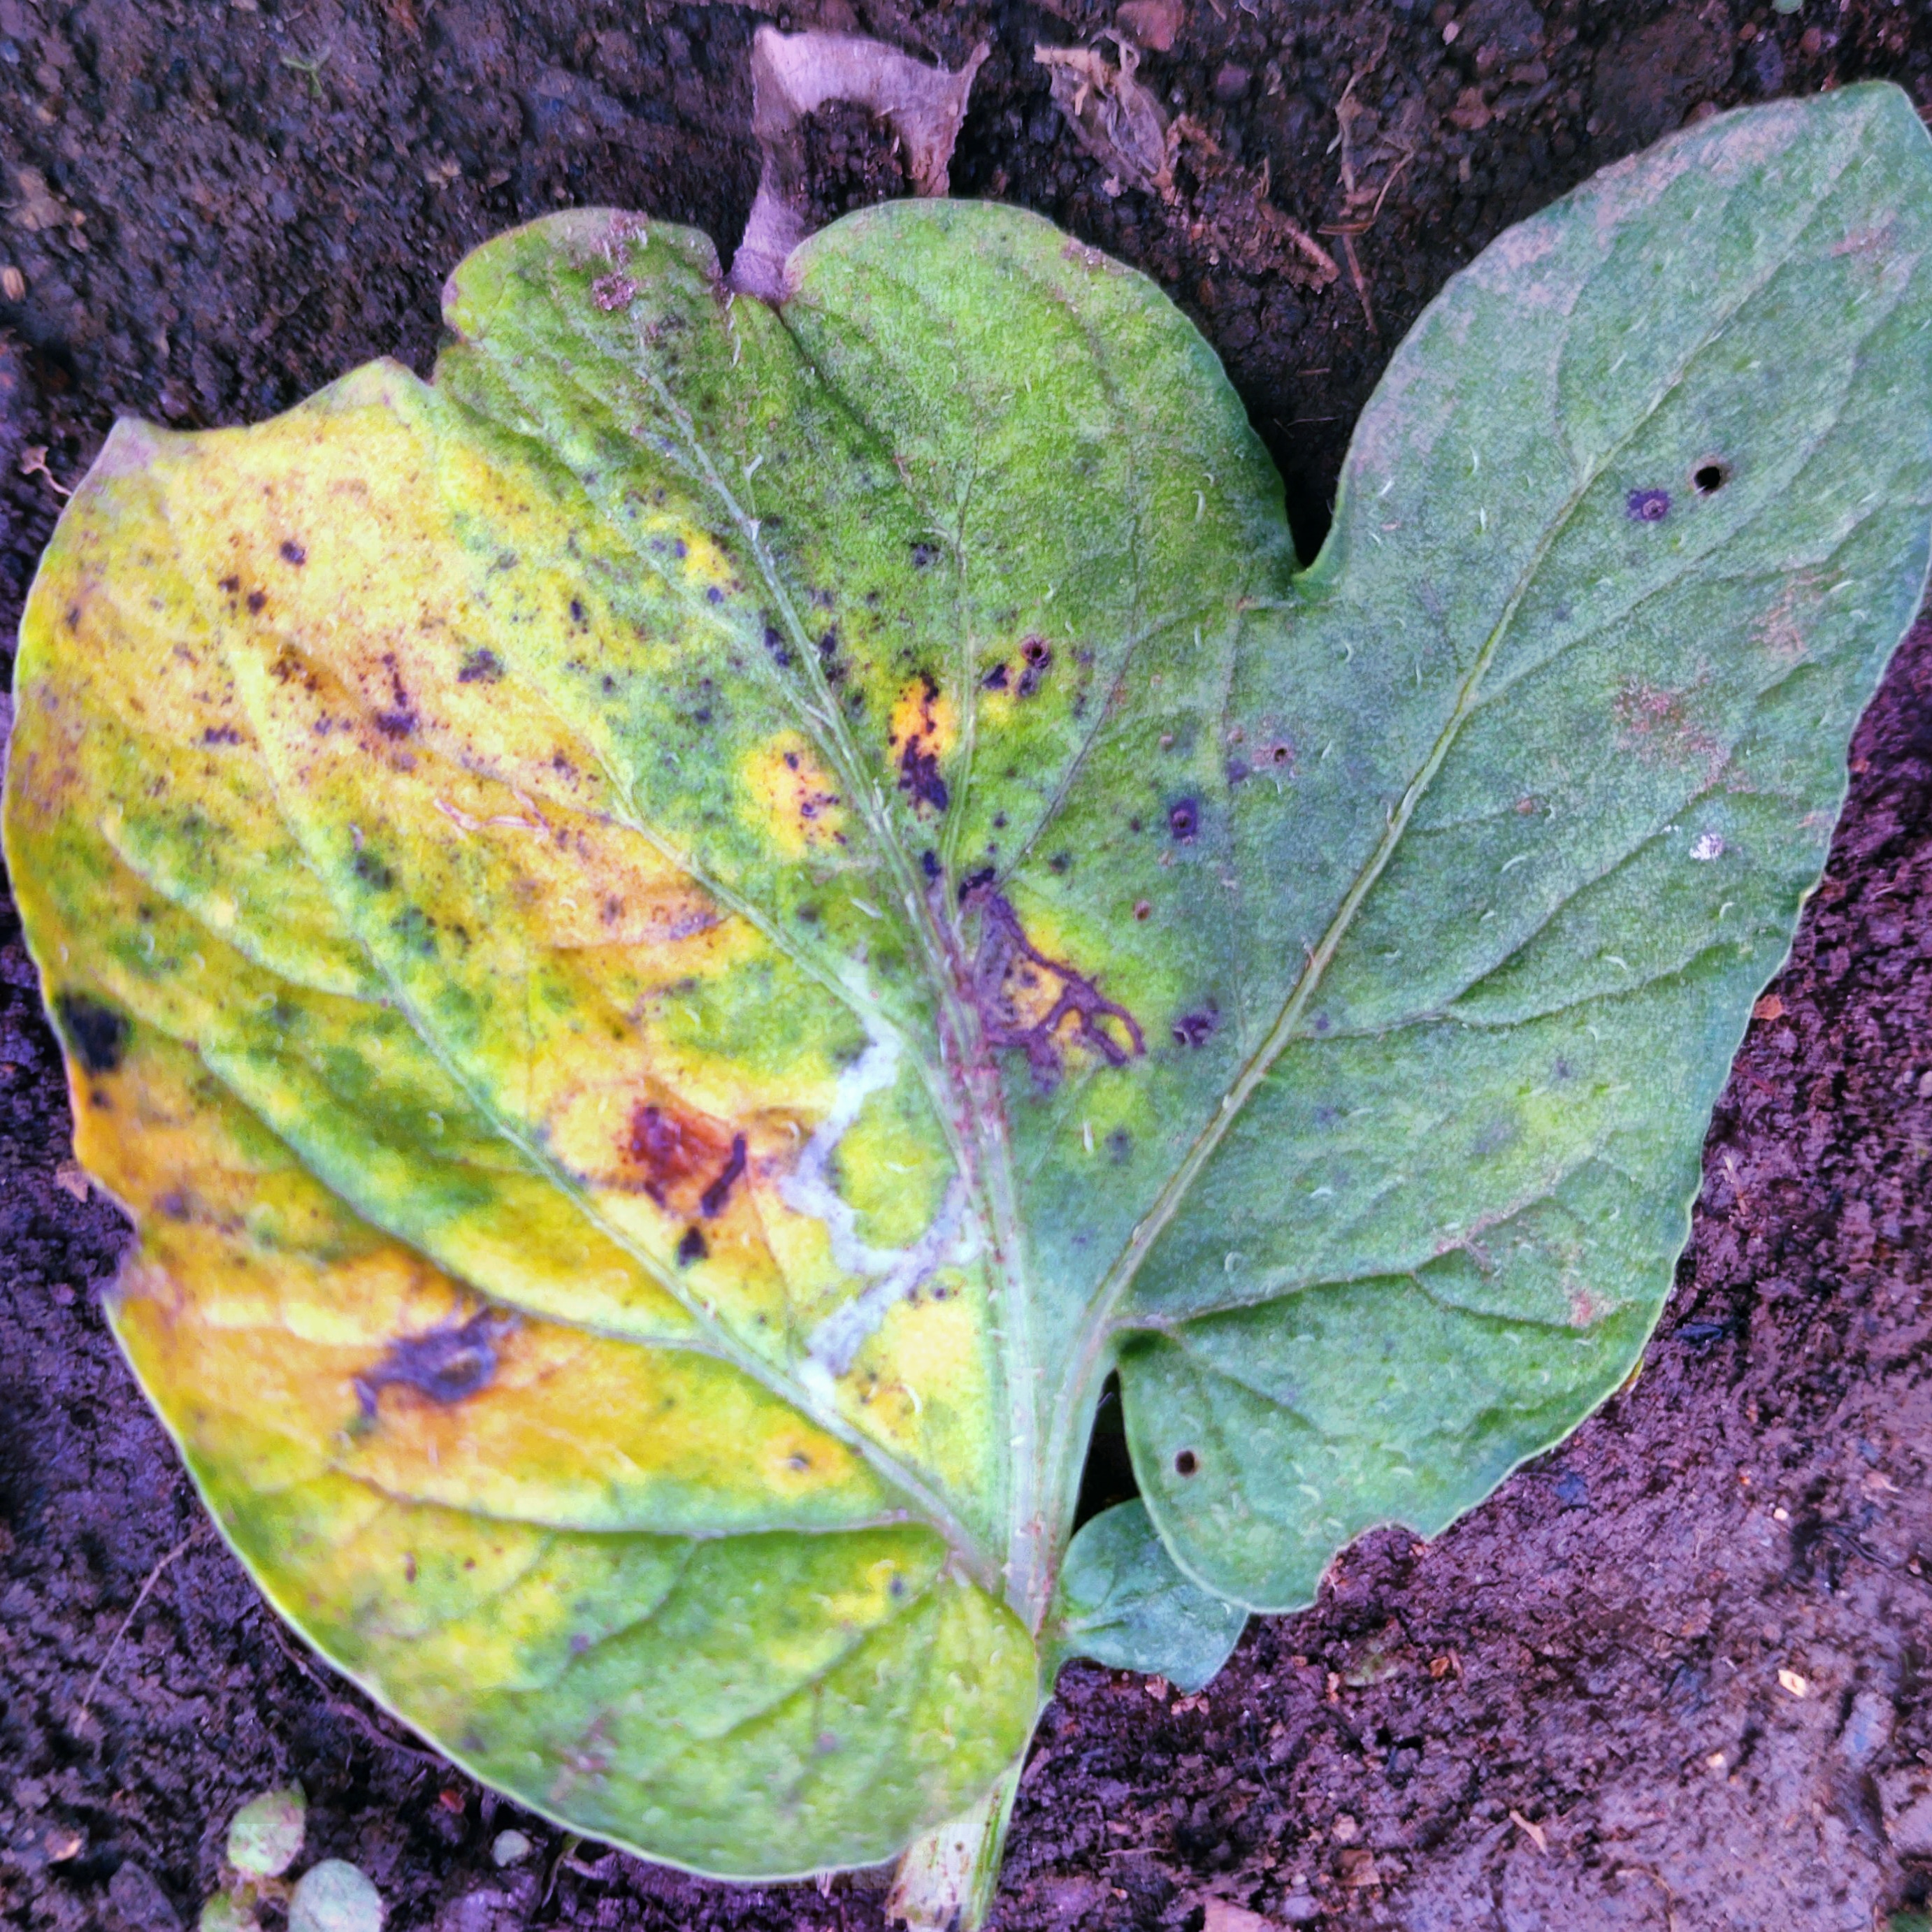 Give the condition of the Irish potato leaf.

late blight
